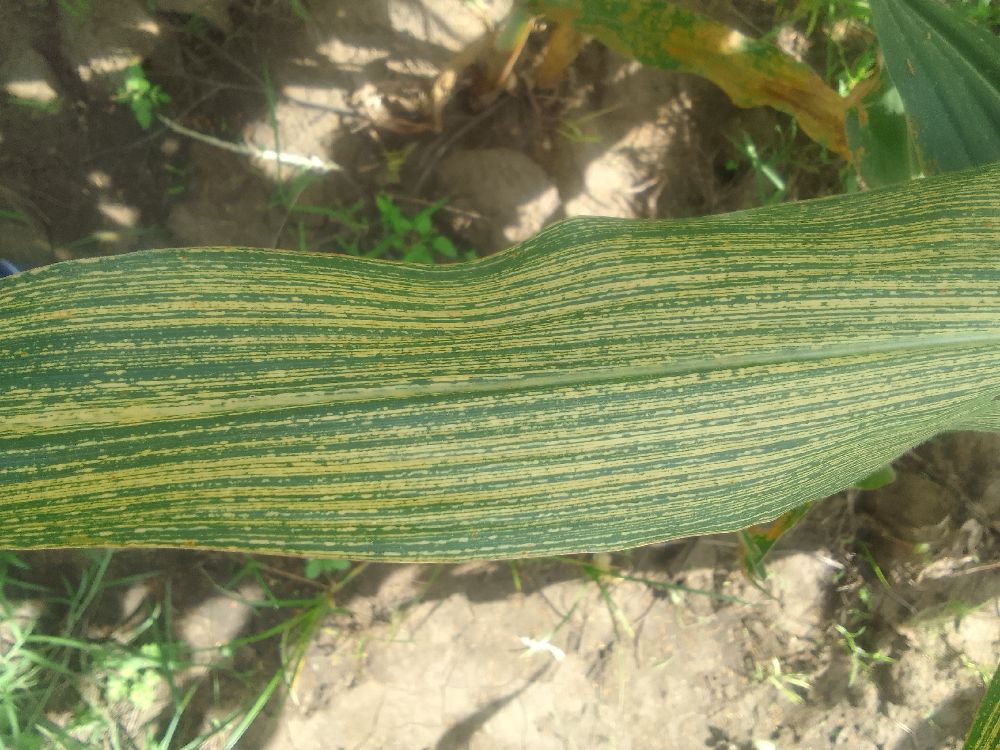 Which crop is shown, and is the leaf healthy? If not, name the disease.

maize, maize streak virus
